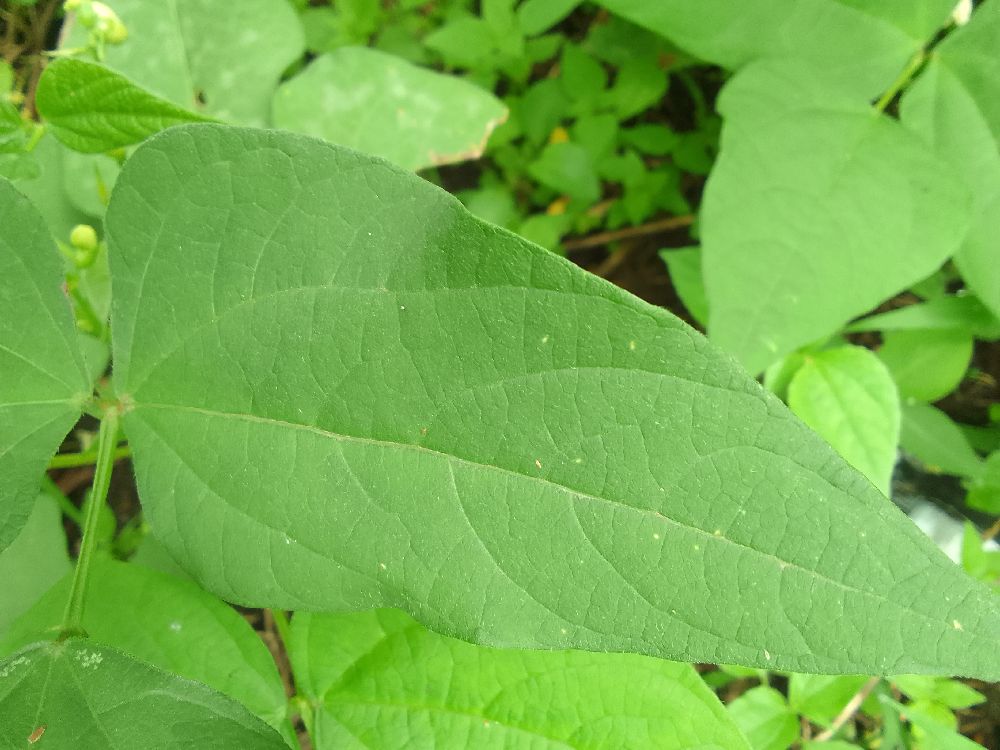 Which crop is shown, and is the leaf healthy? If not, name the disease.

common bean, healthy
